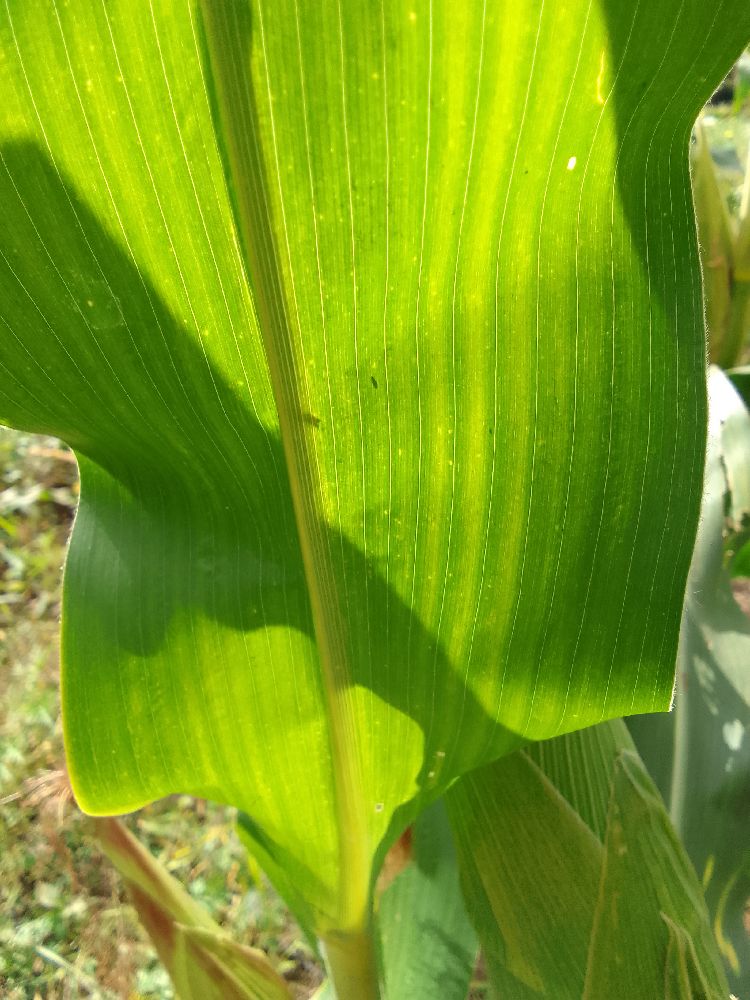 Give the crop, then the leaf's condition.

maize, healthy
